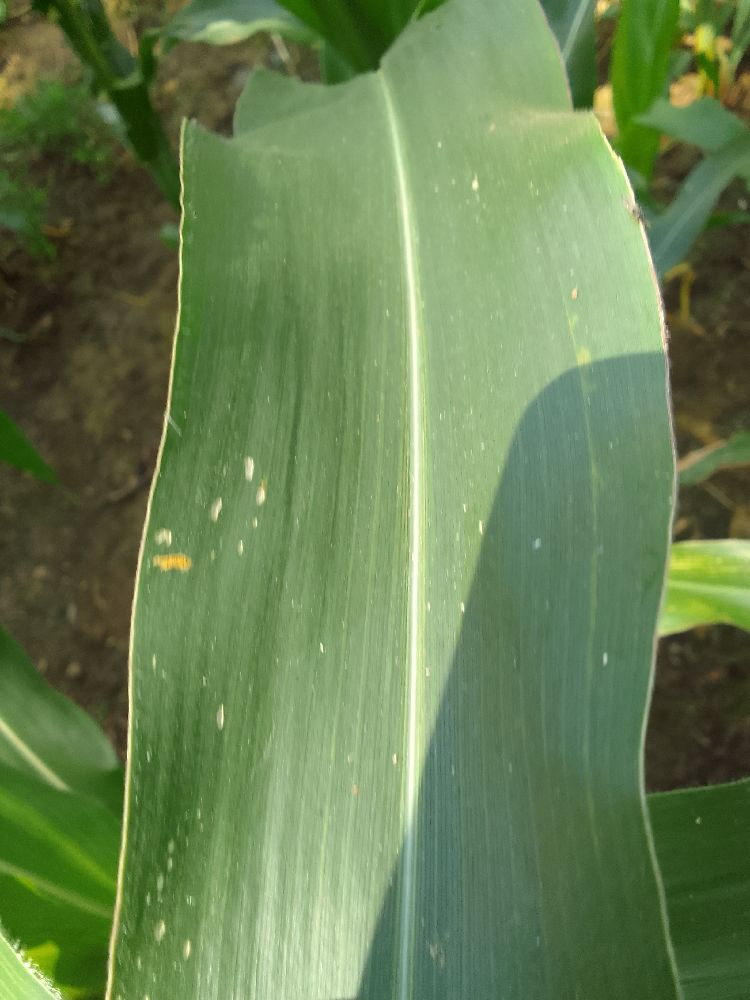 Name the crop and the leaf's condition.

maize, healthy
